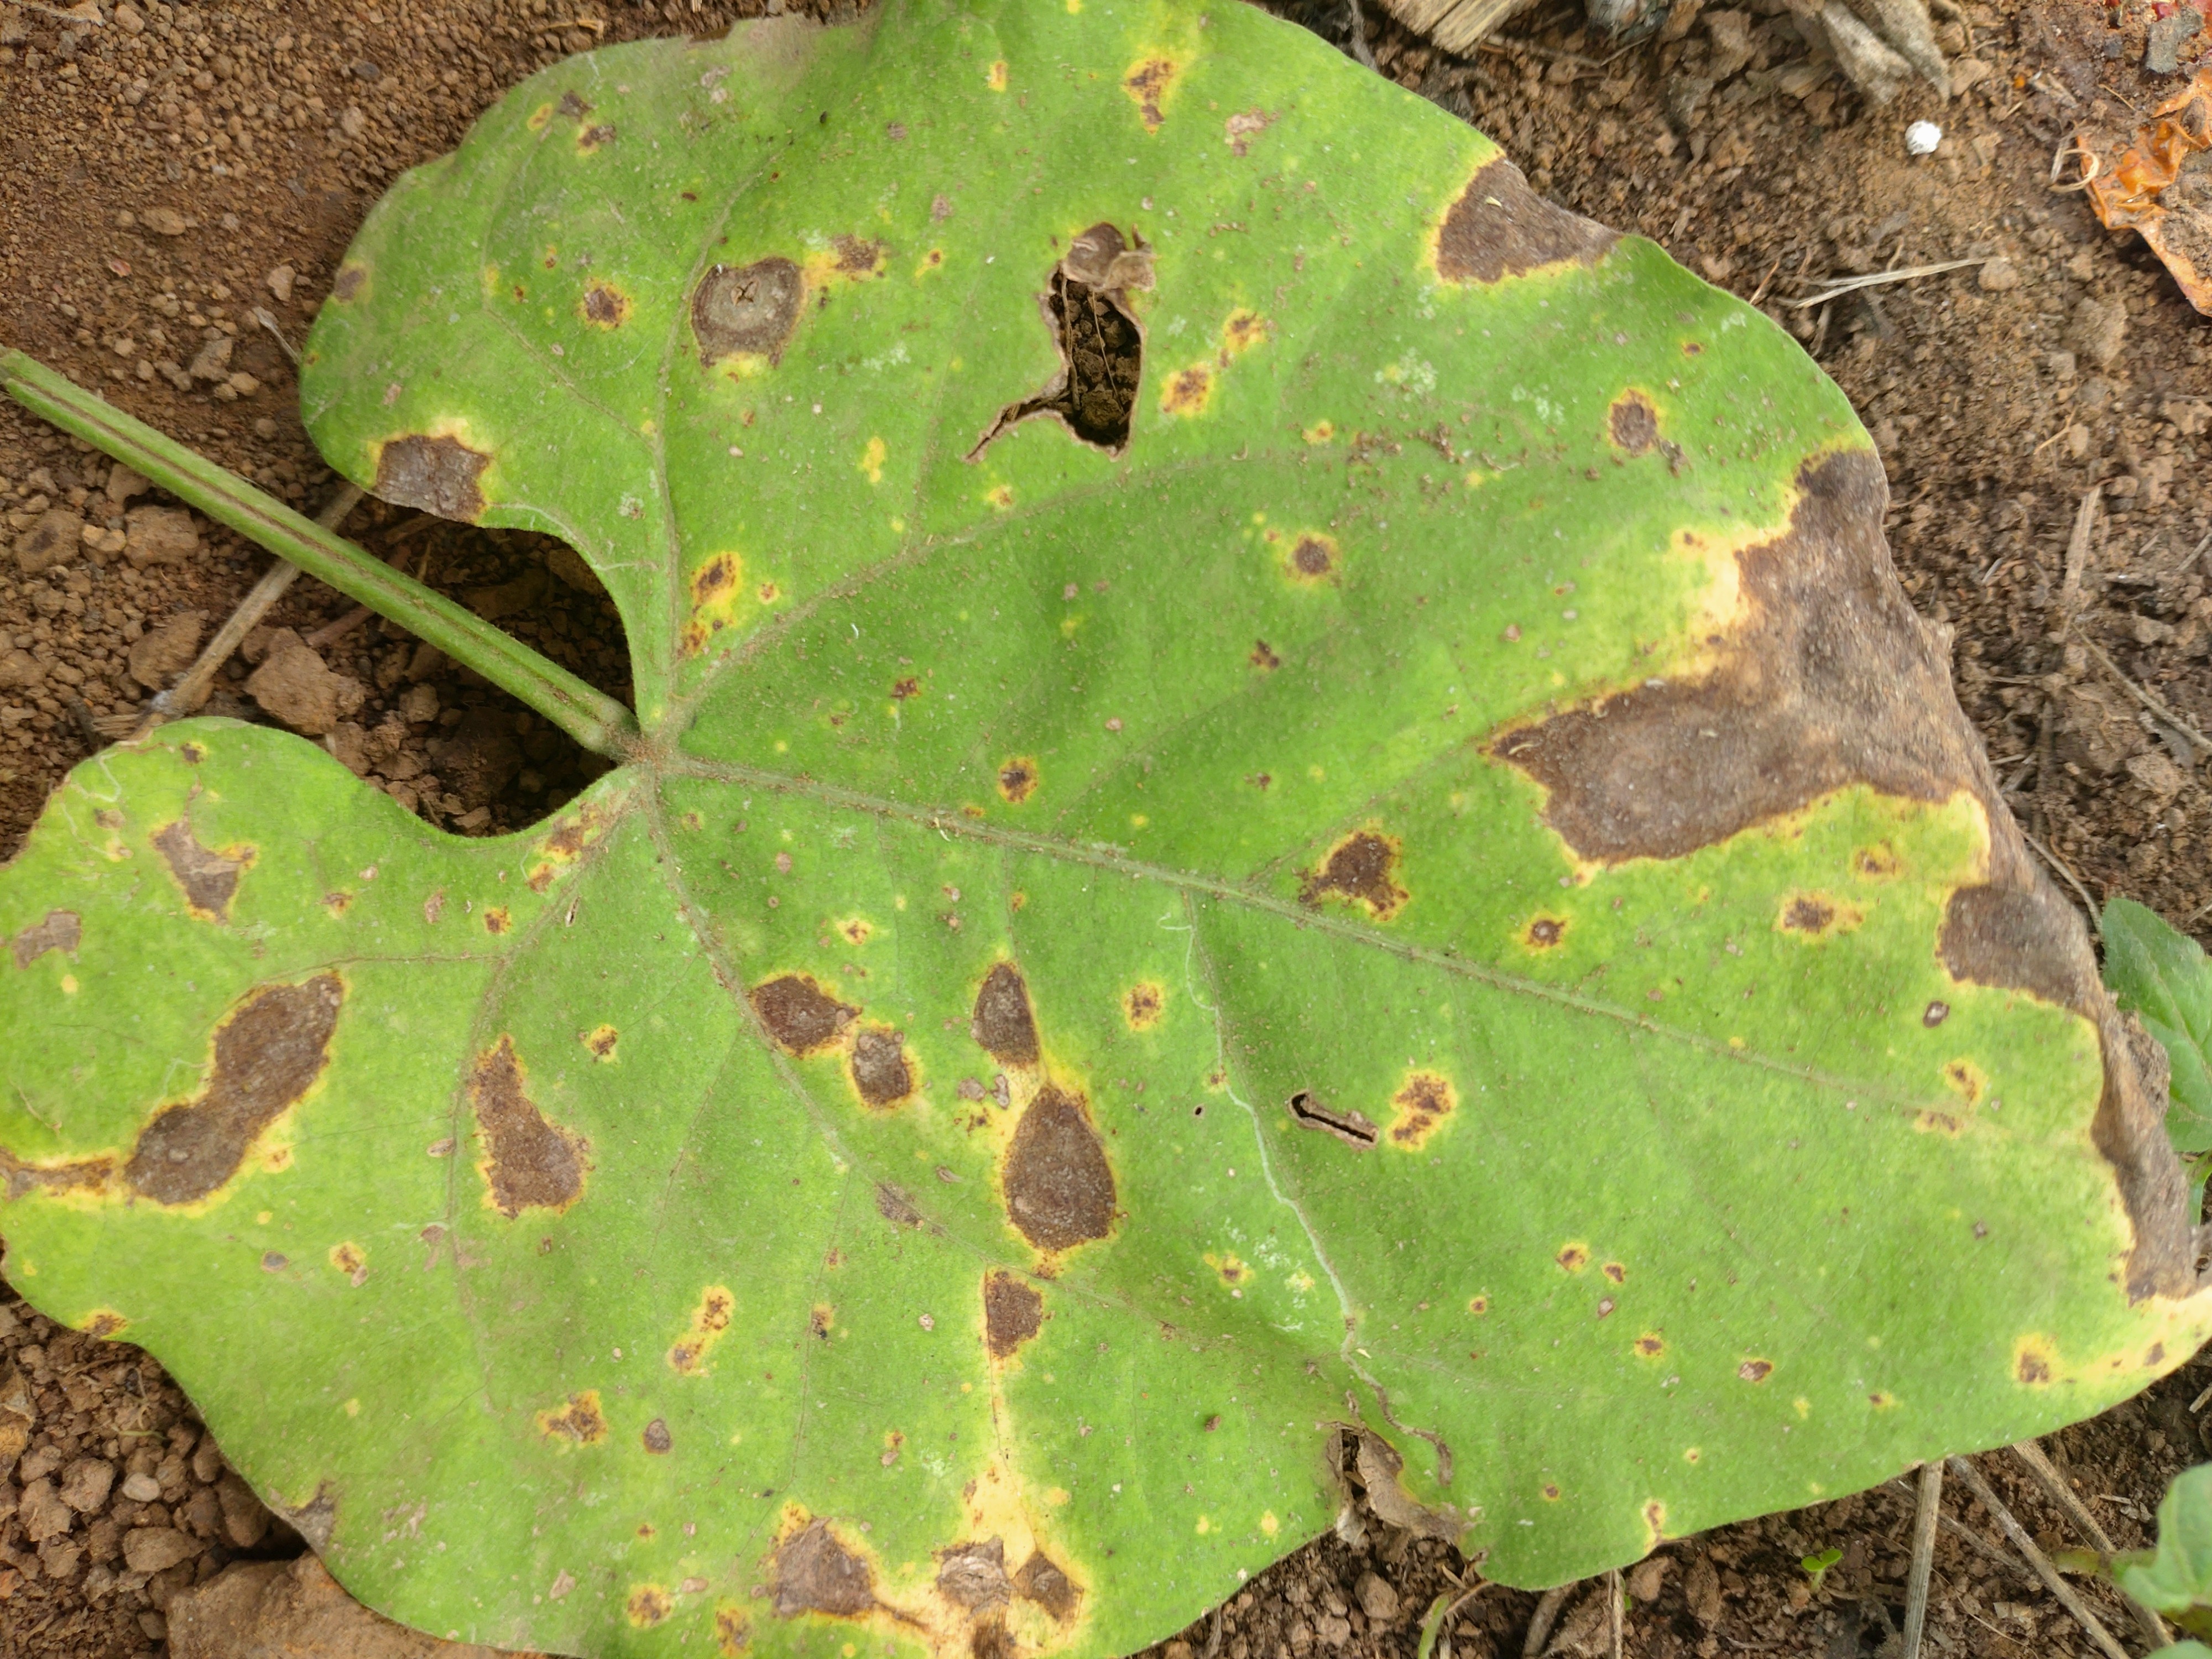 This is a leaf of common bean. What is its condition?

rust
